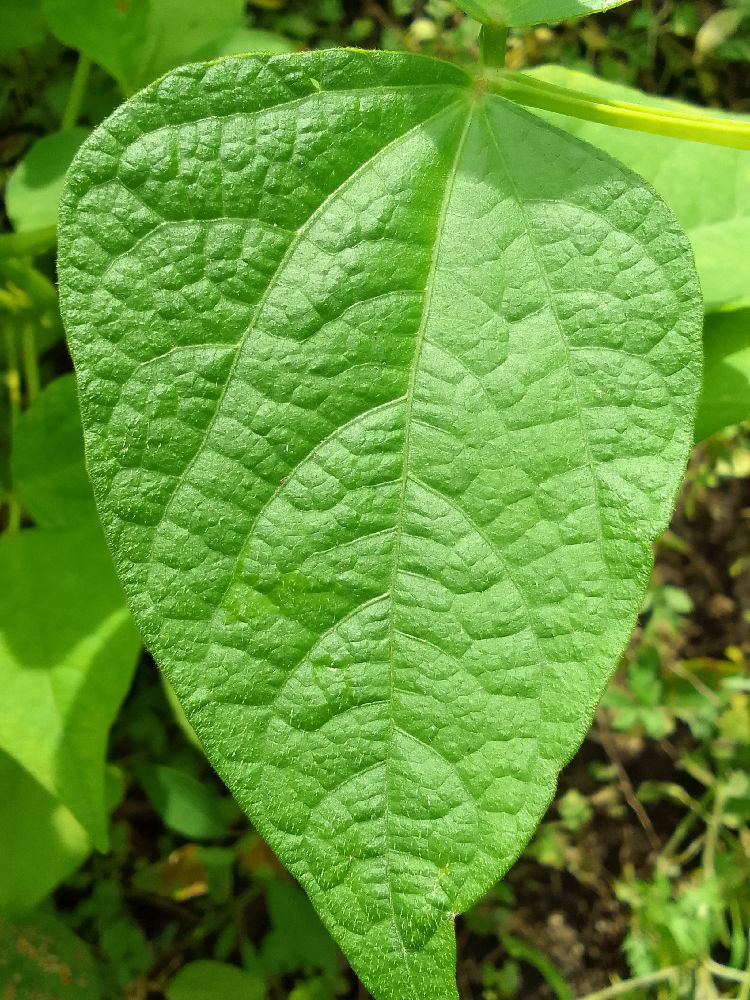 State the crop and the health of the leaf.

common bean, healthy
